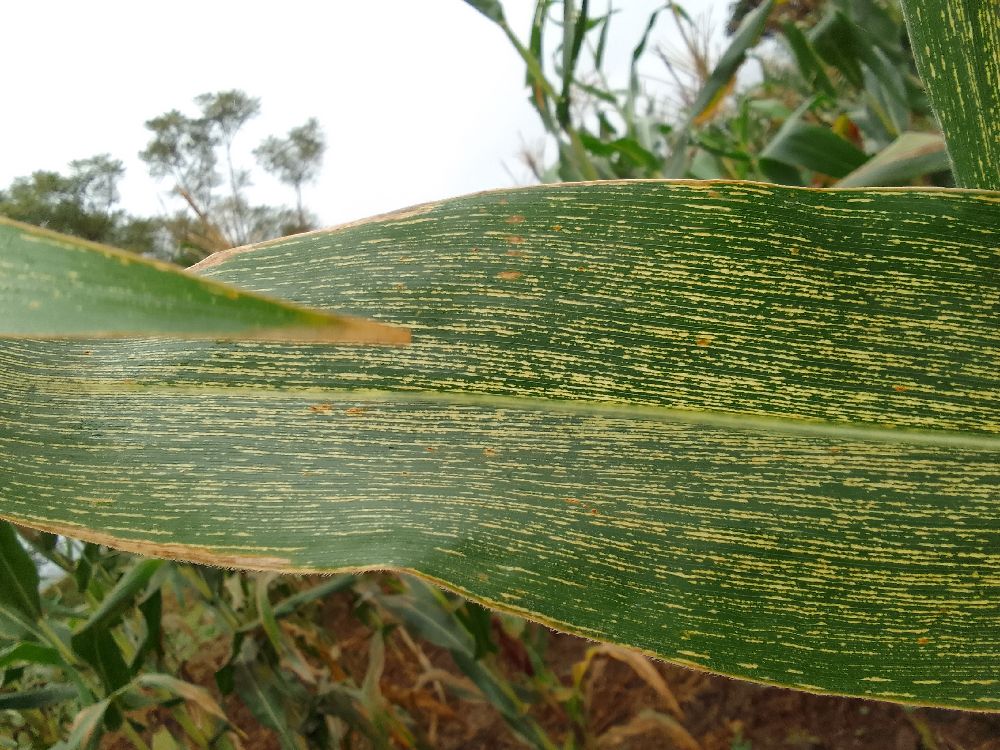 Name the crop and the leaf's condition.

maize, maize streak virus
